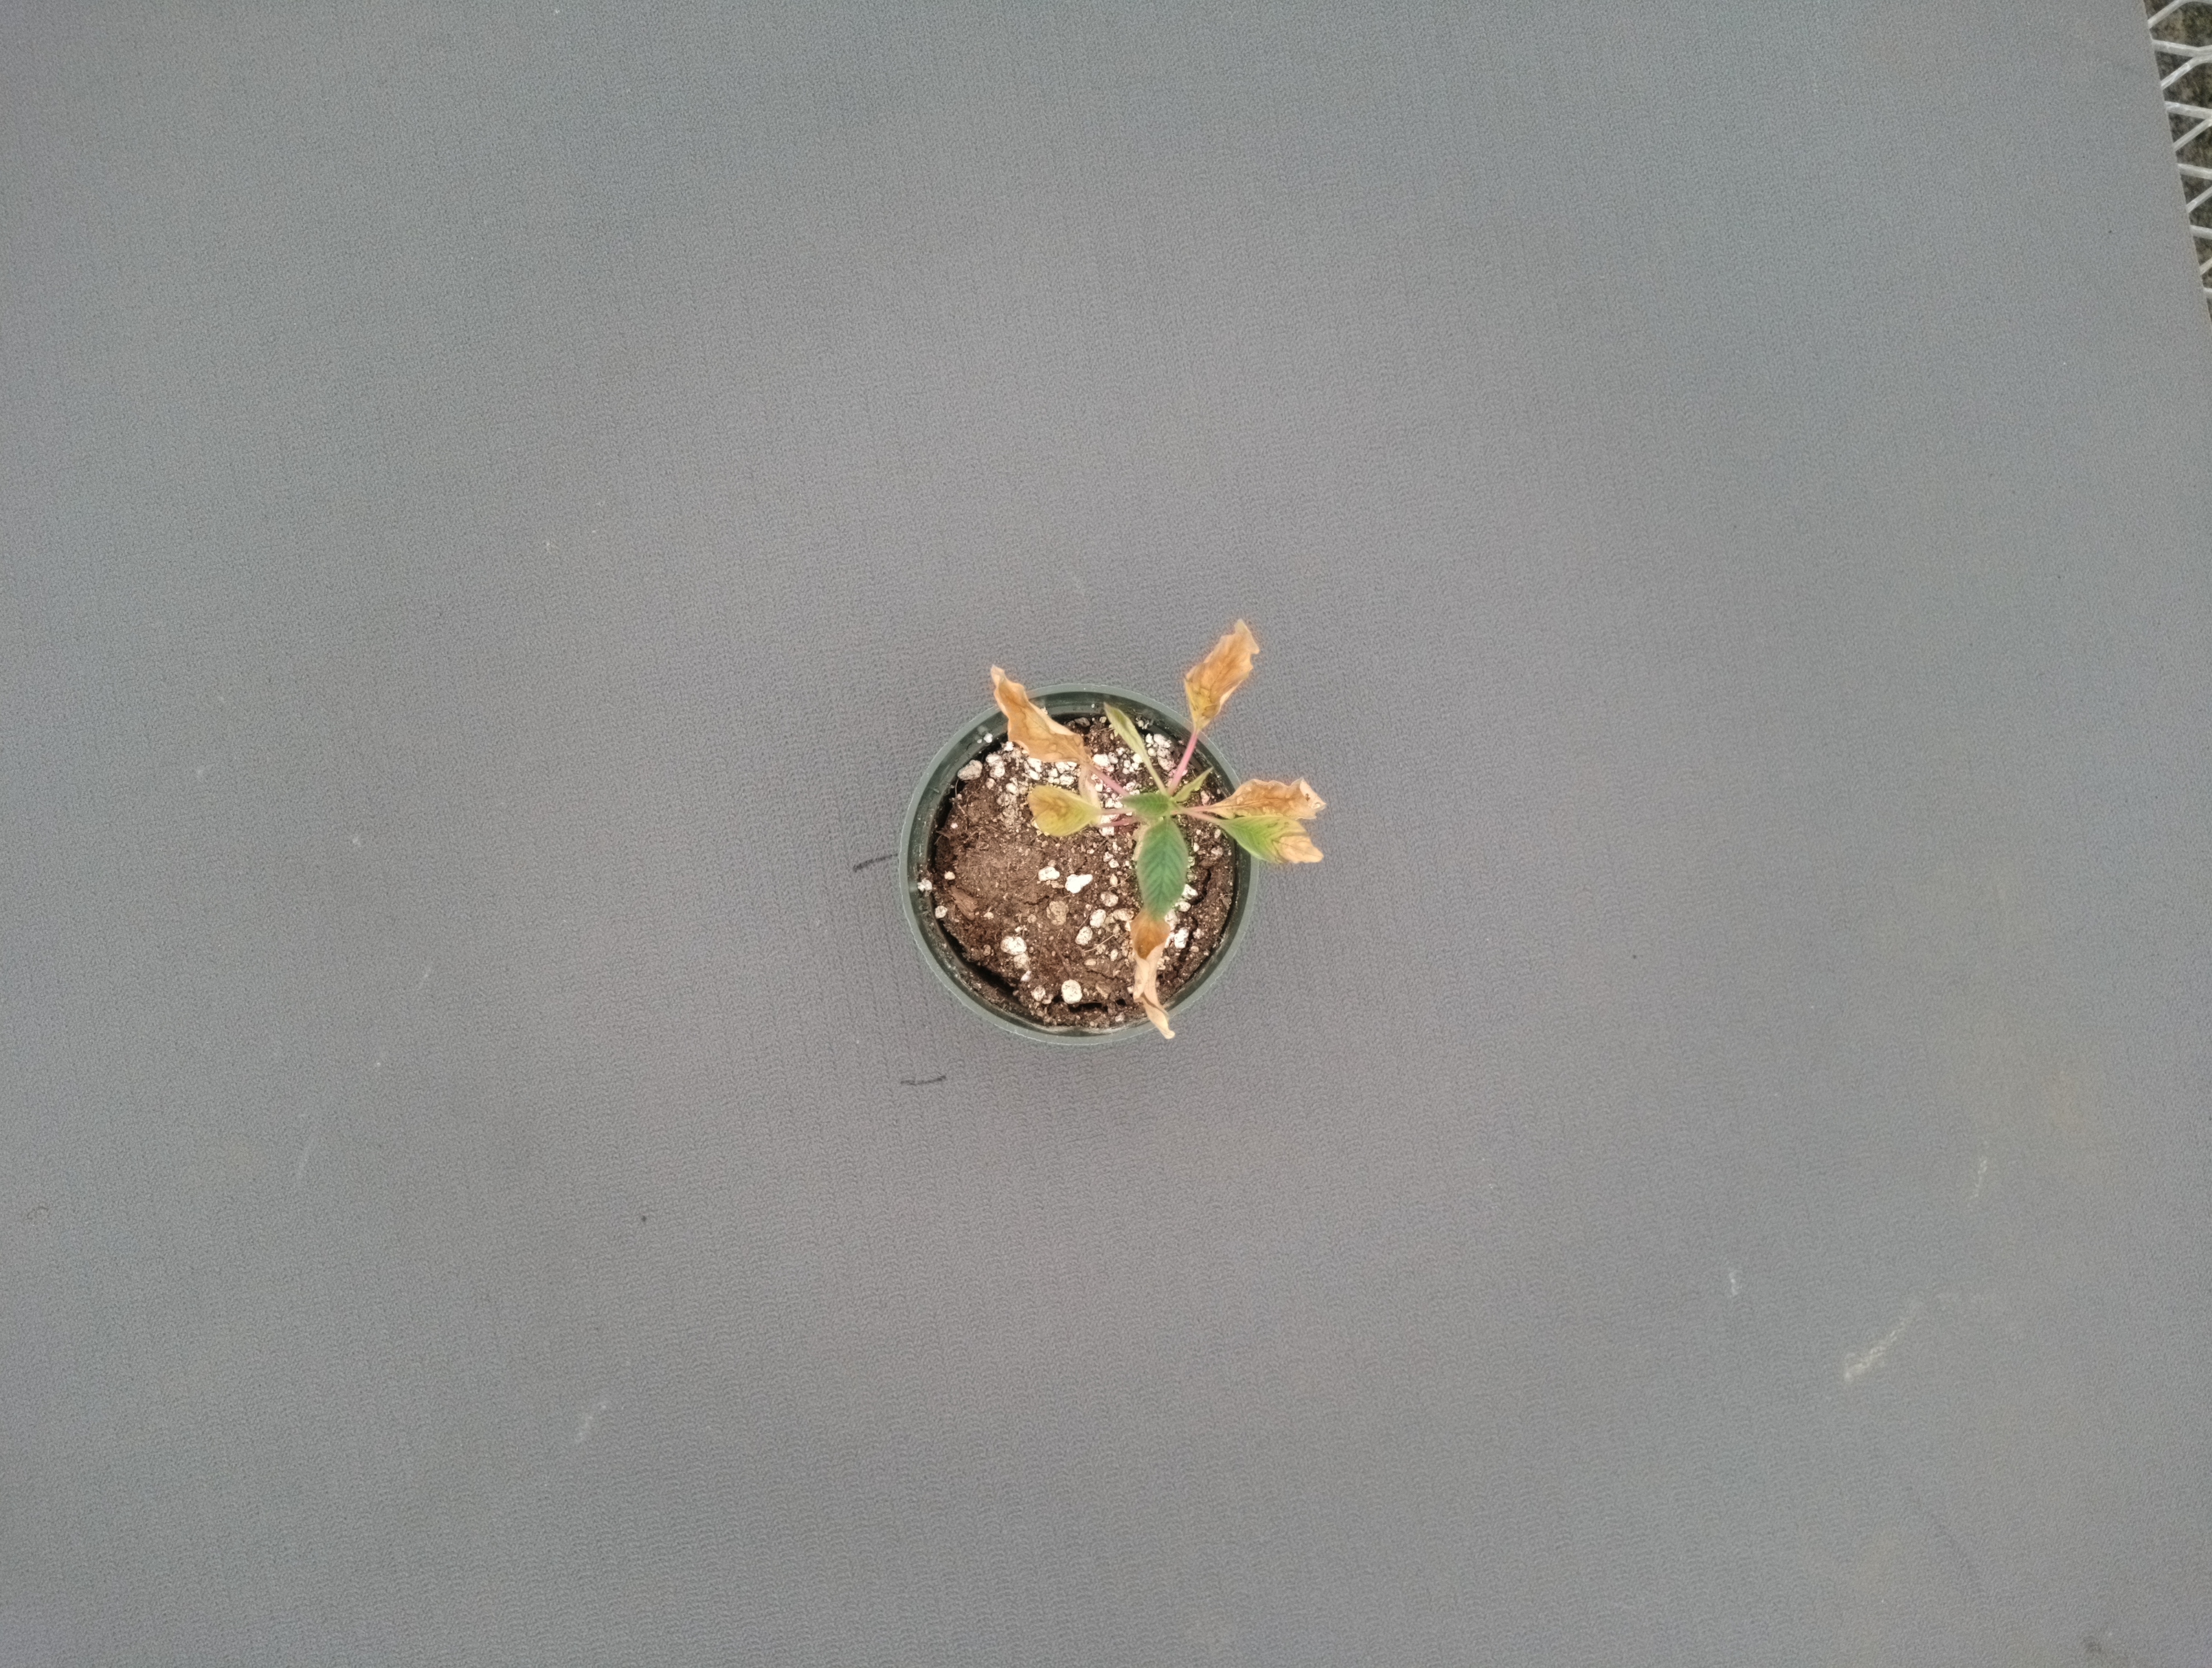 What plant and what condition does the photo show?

waterhemp, necrosis only
